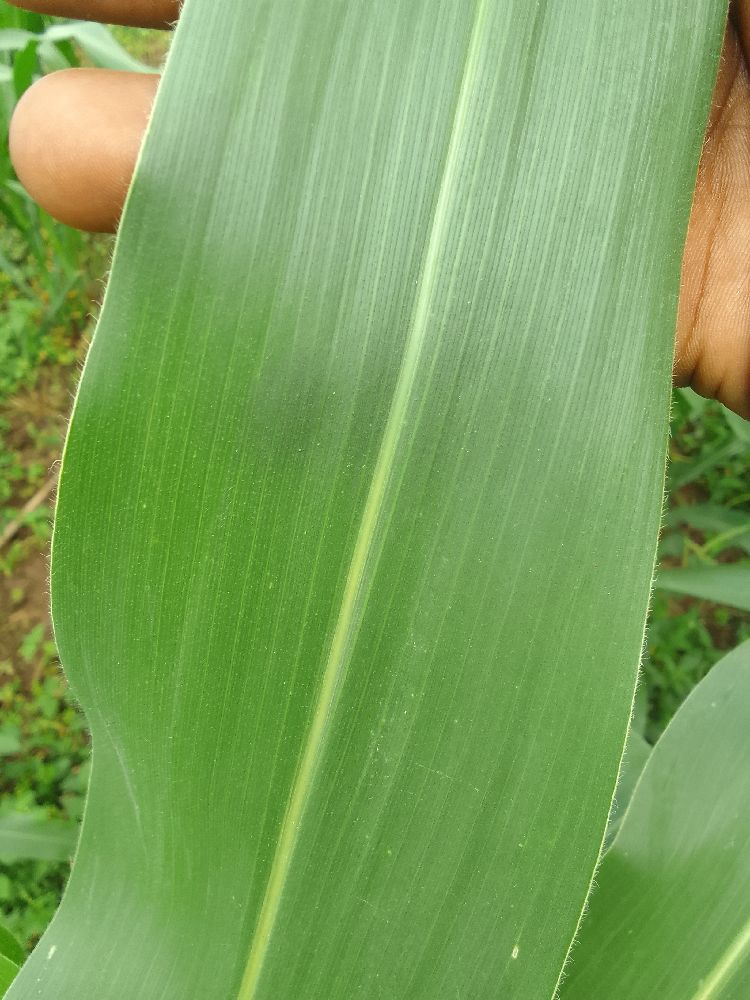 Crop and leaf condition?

maize, healthy
